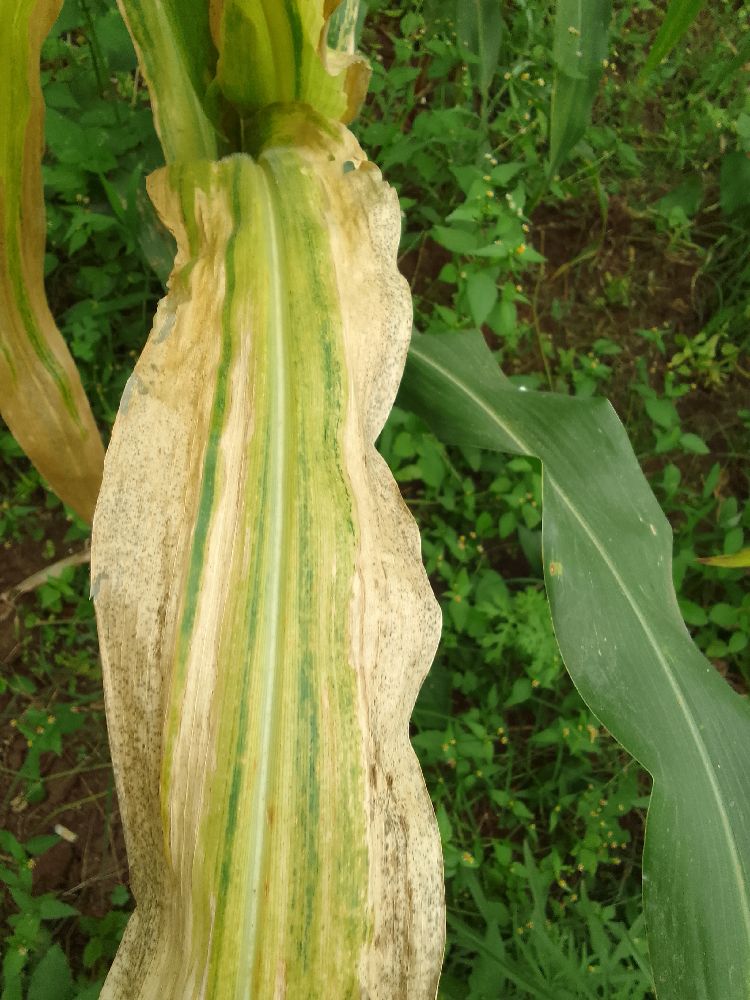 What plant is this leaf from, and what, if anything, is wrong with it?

maize, maize lethal necrosis
